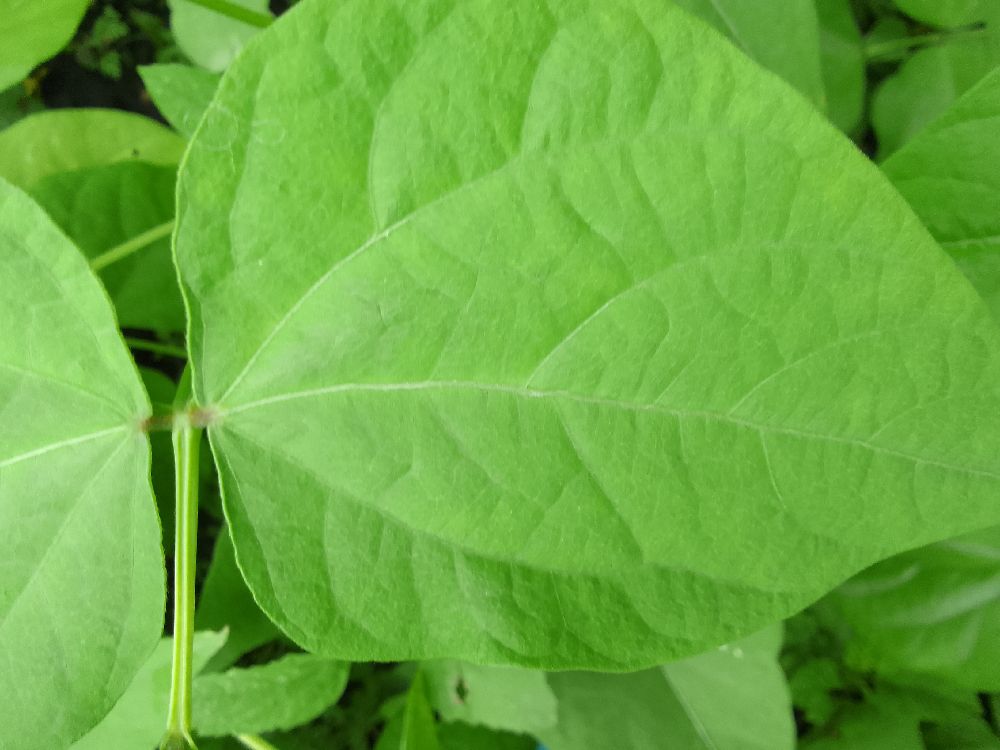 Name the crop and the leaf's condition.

common bean, healthy
